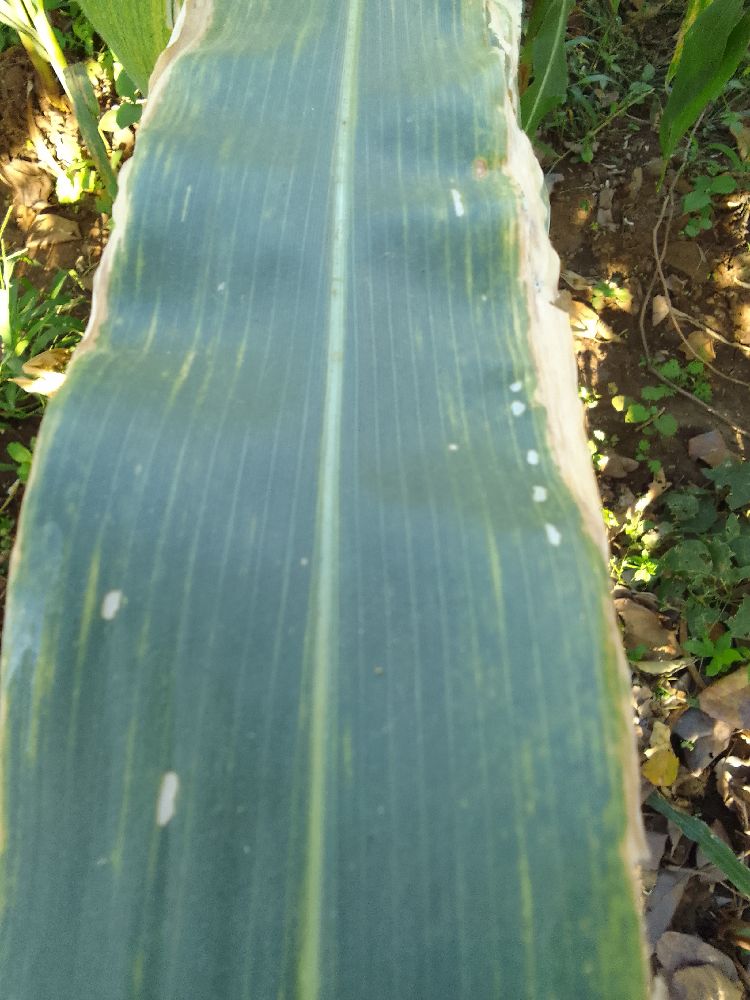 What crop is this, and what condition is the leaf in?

maize, maize lethal necrosis
